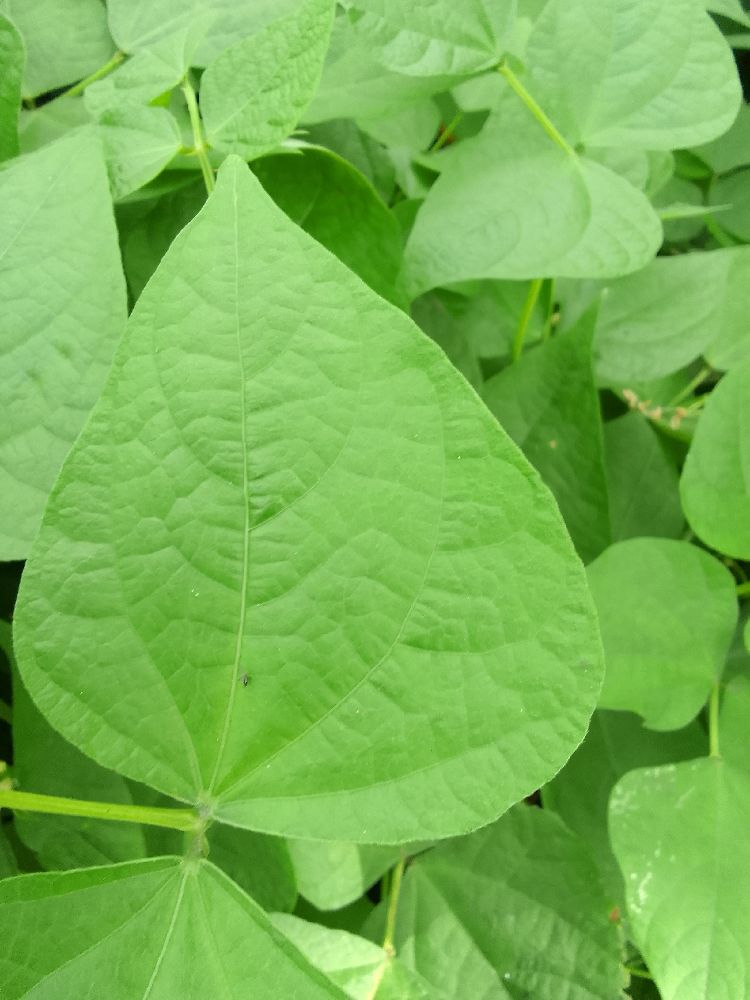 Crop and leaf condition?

common bean, healthy
